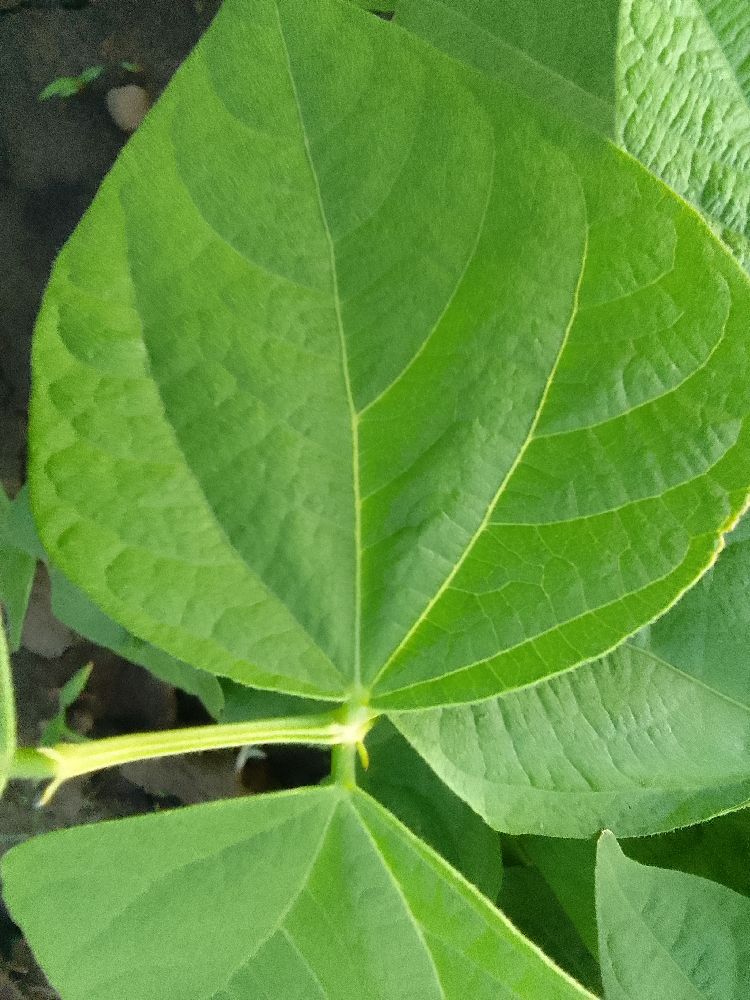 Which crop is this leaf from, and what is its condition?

common bean, healthy
